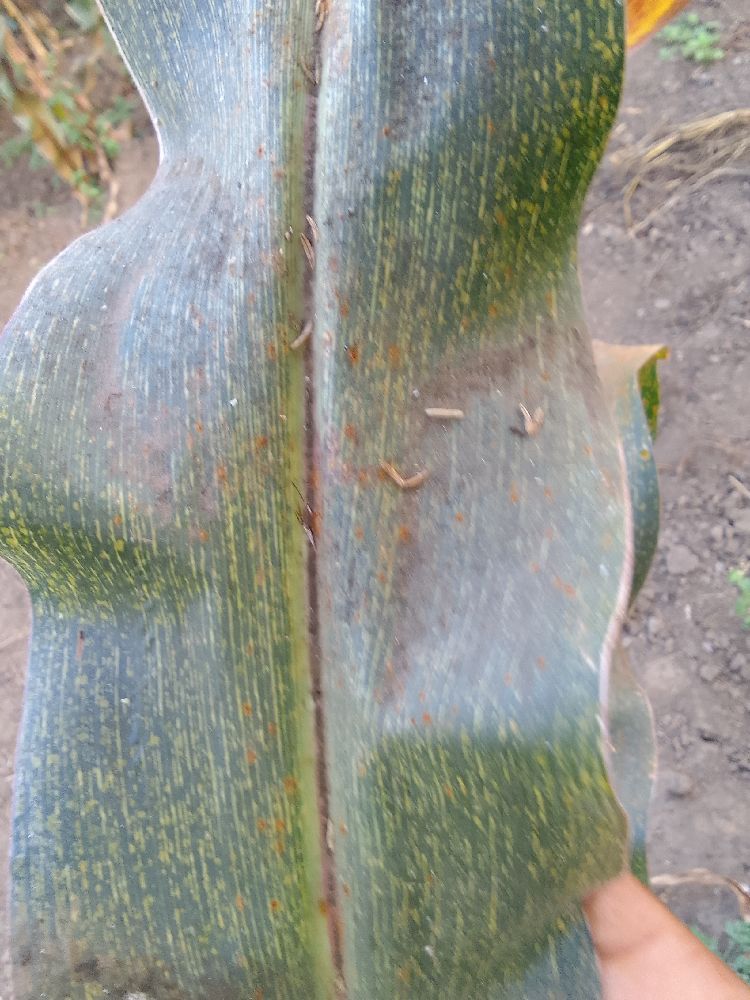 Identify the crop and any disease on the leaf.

maize, maize streak virus
